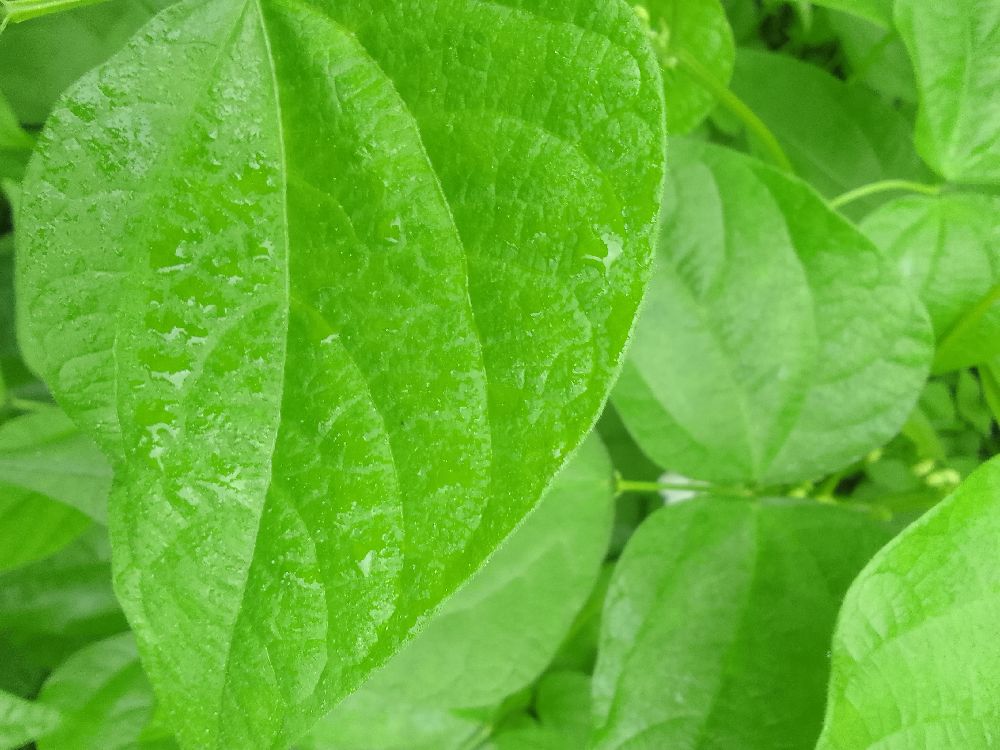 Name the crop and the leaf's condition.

common bean, healthy
